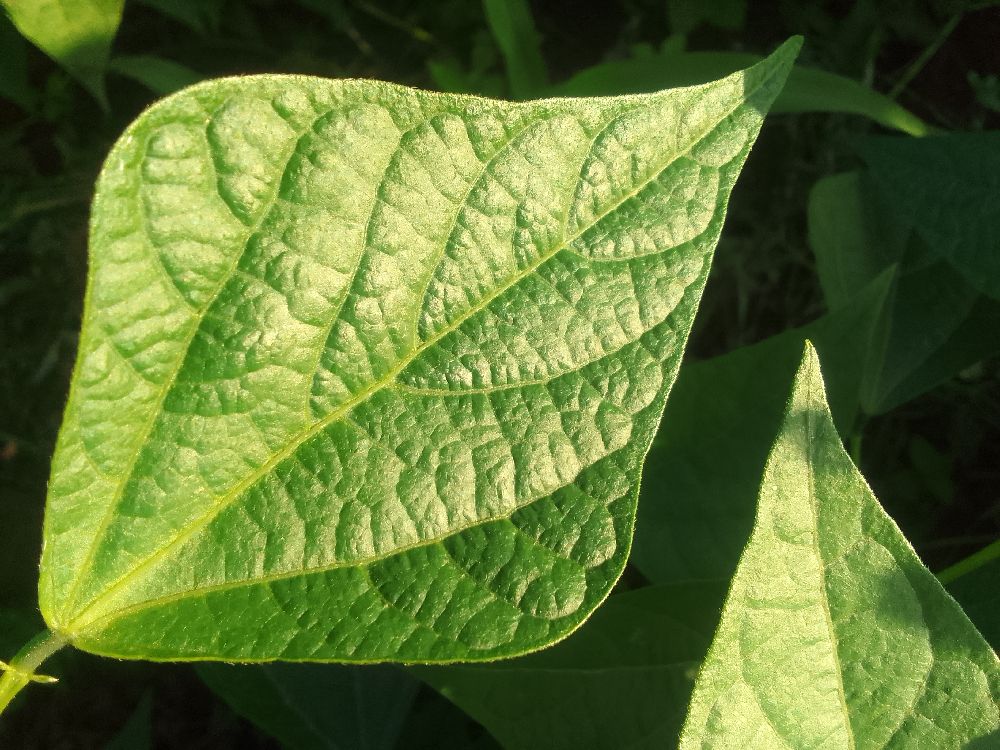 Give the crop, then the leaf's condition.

common bean, healthy
